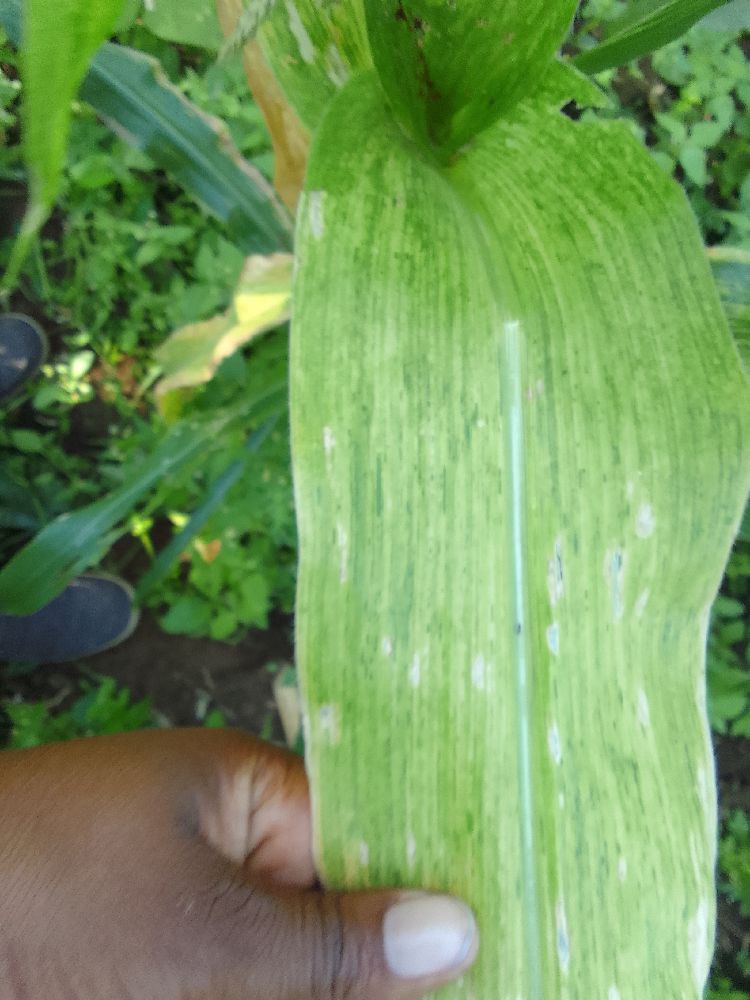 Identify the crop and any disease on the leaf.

maize, maize lethal necrosis
